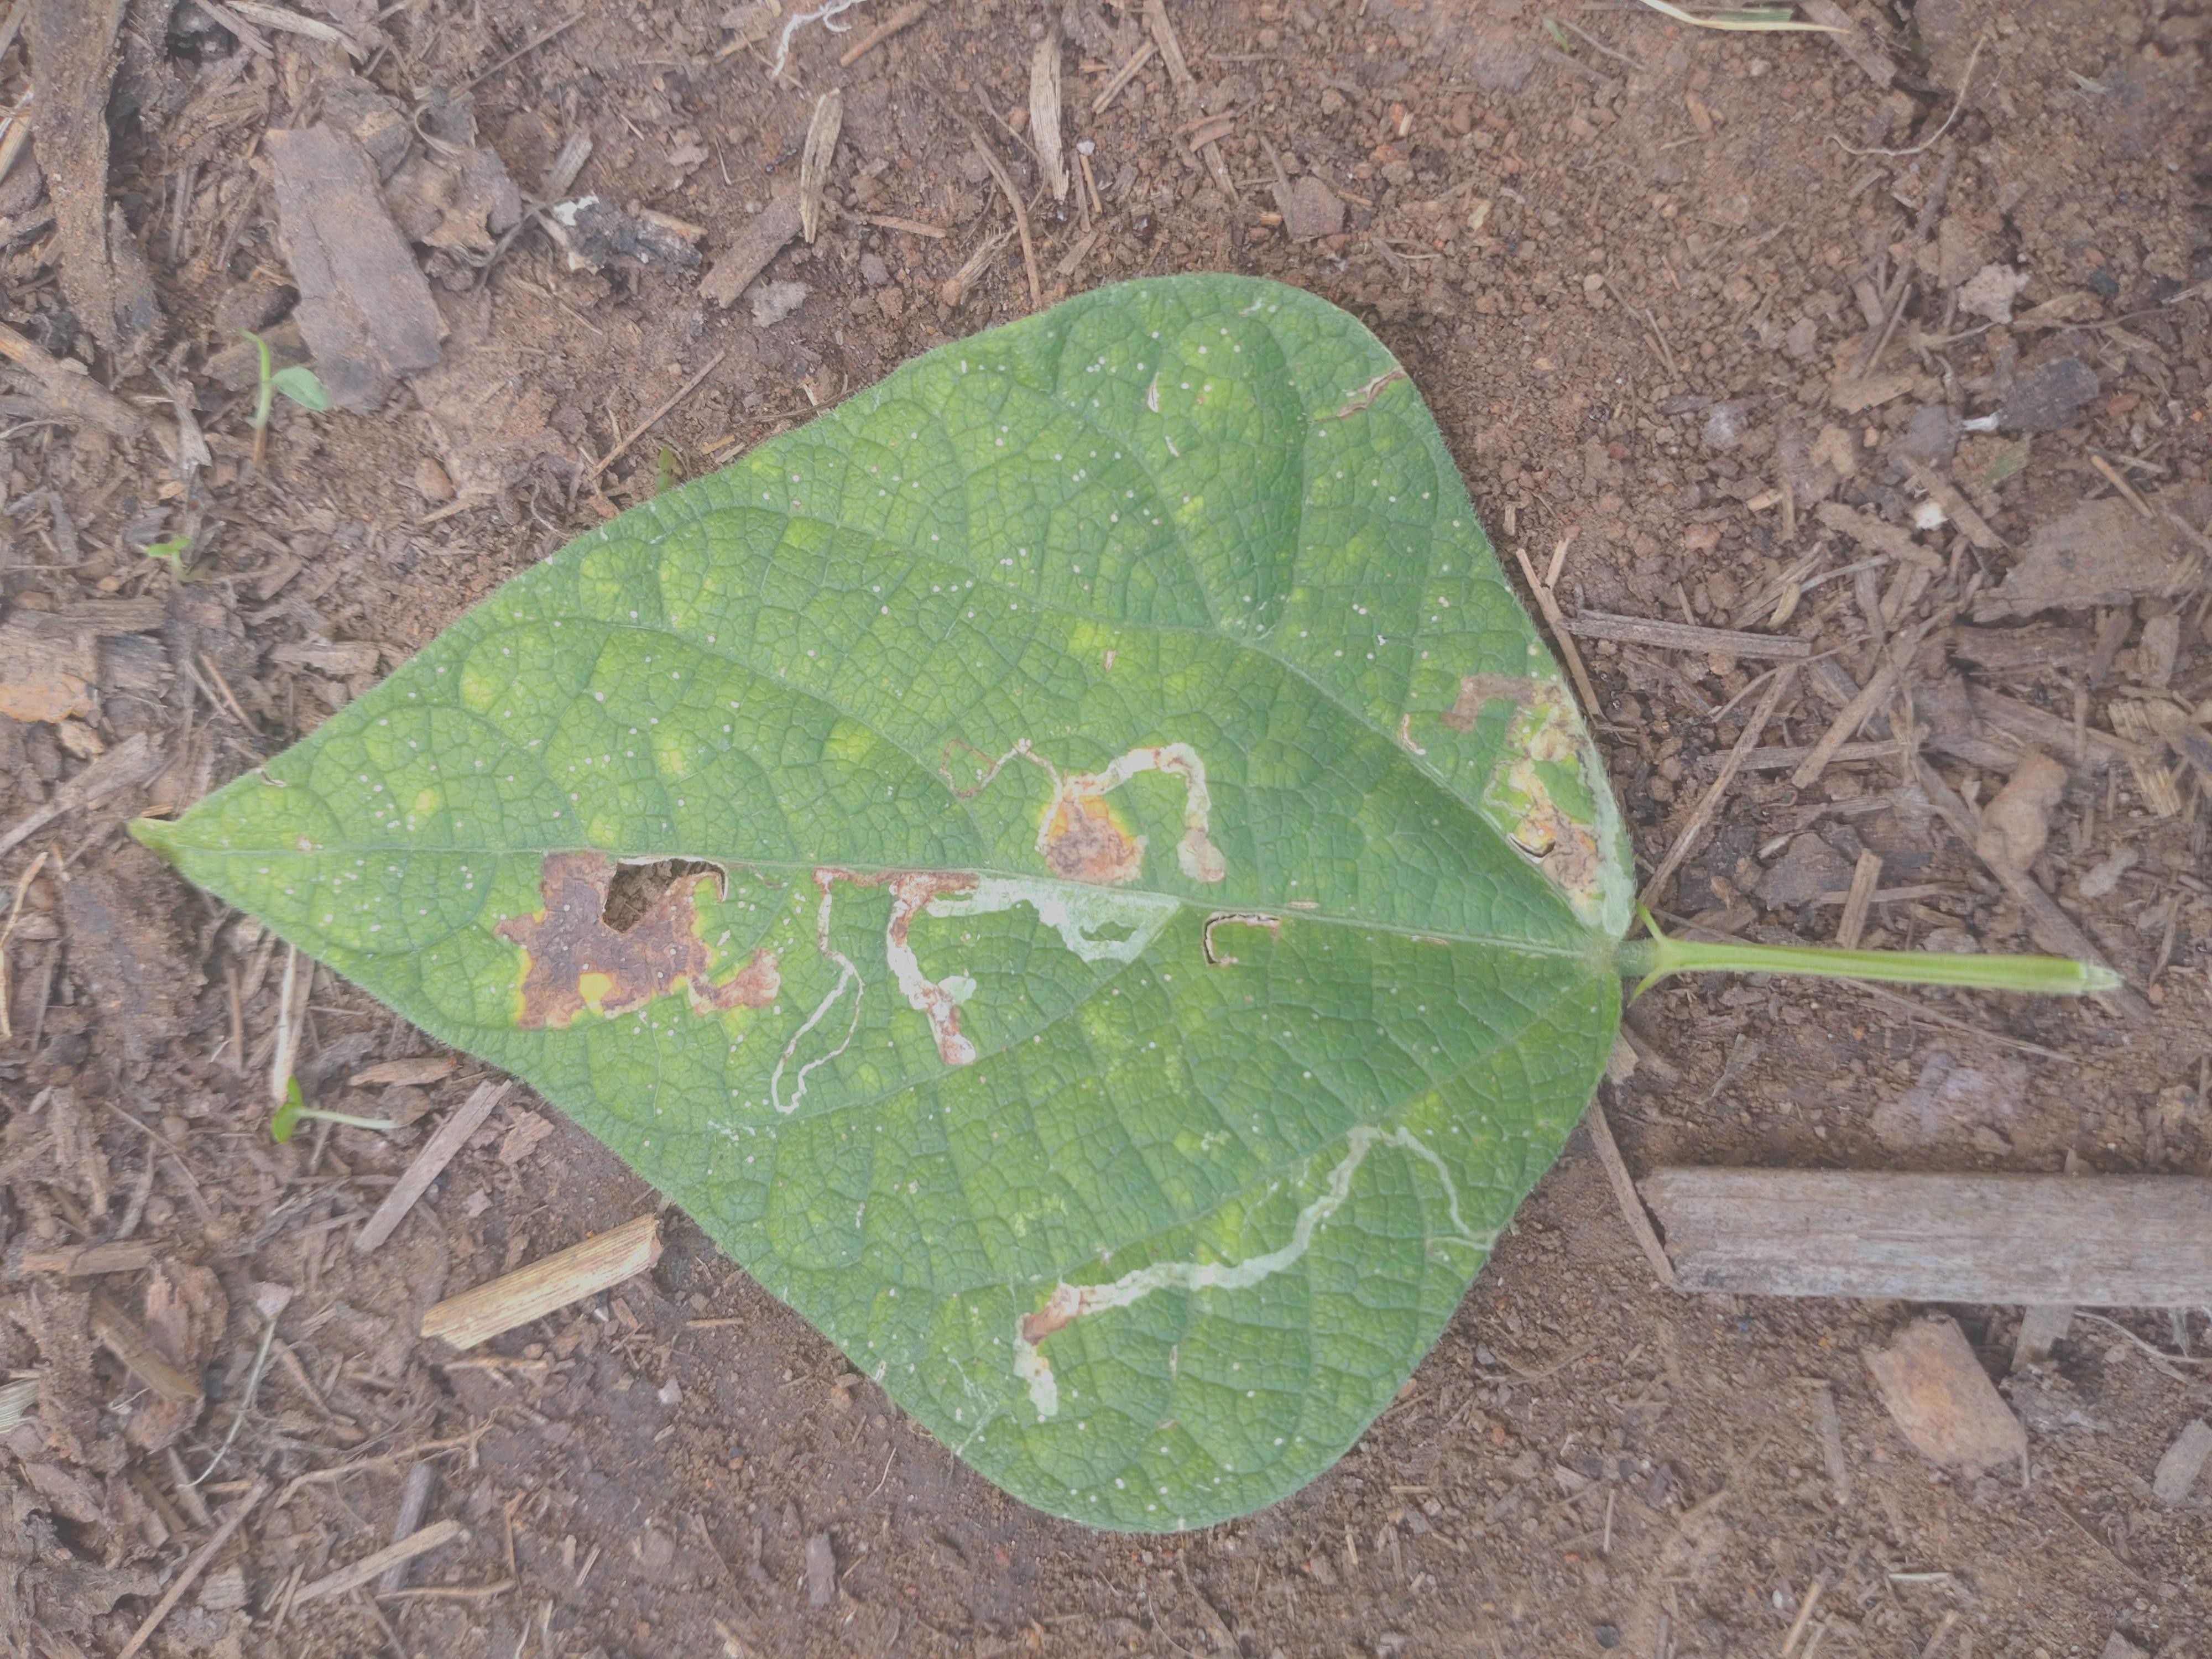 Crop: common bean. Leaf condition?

anthracnose
